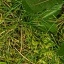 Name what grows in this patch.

structured weed
